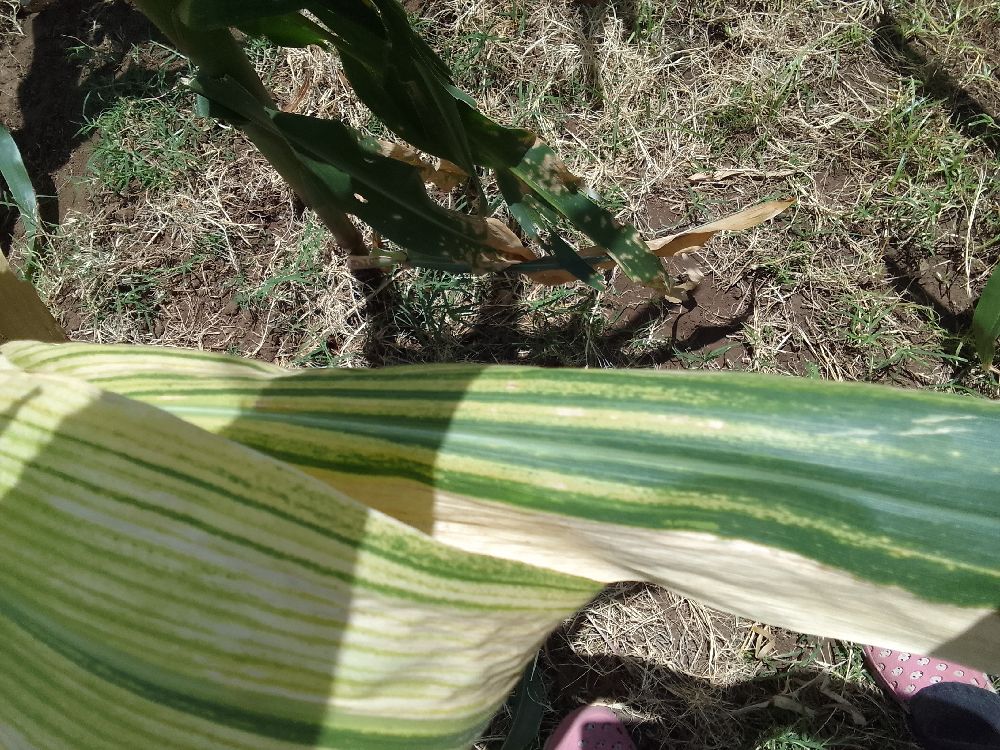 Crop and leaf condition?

maize, maize lethal necrosis
